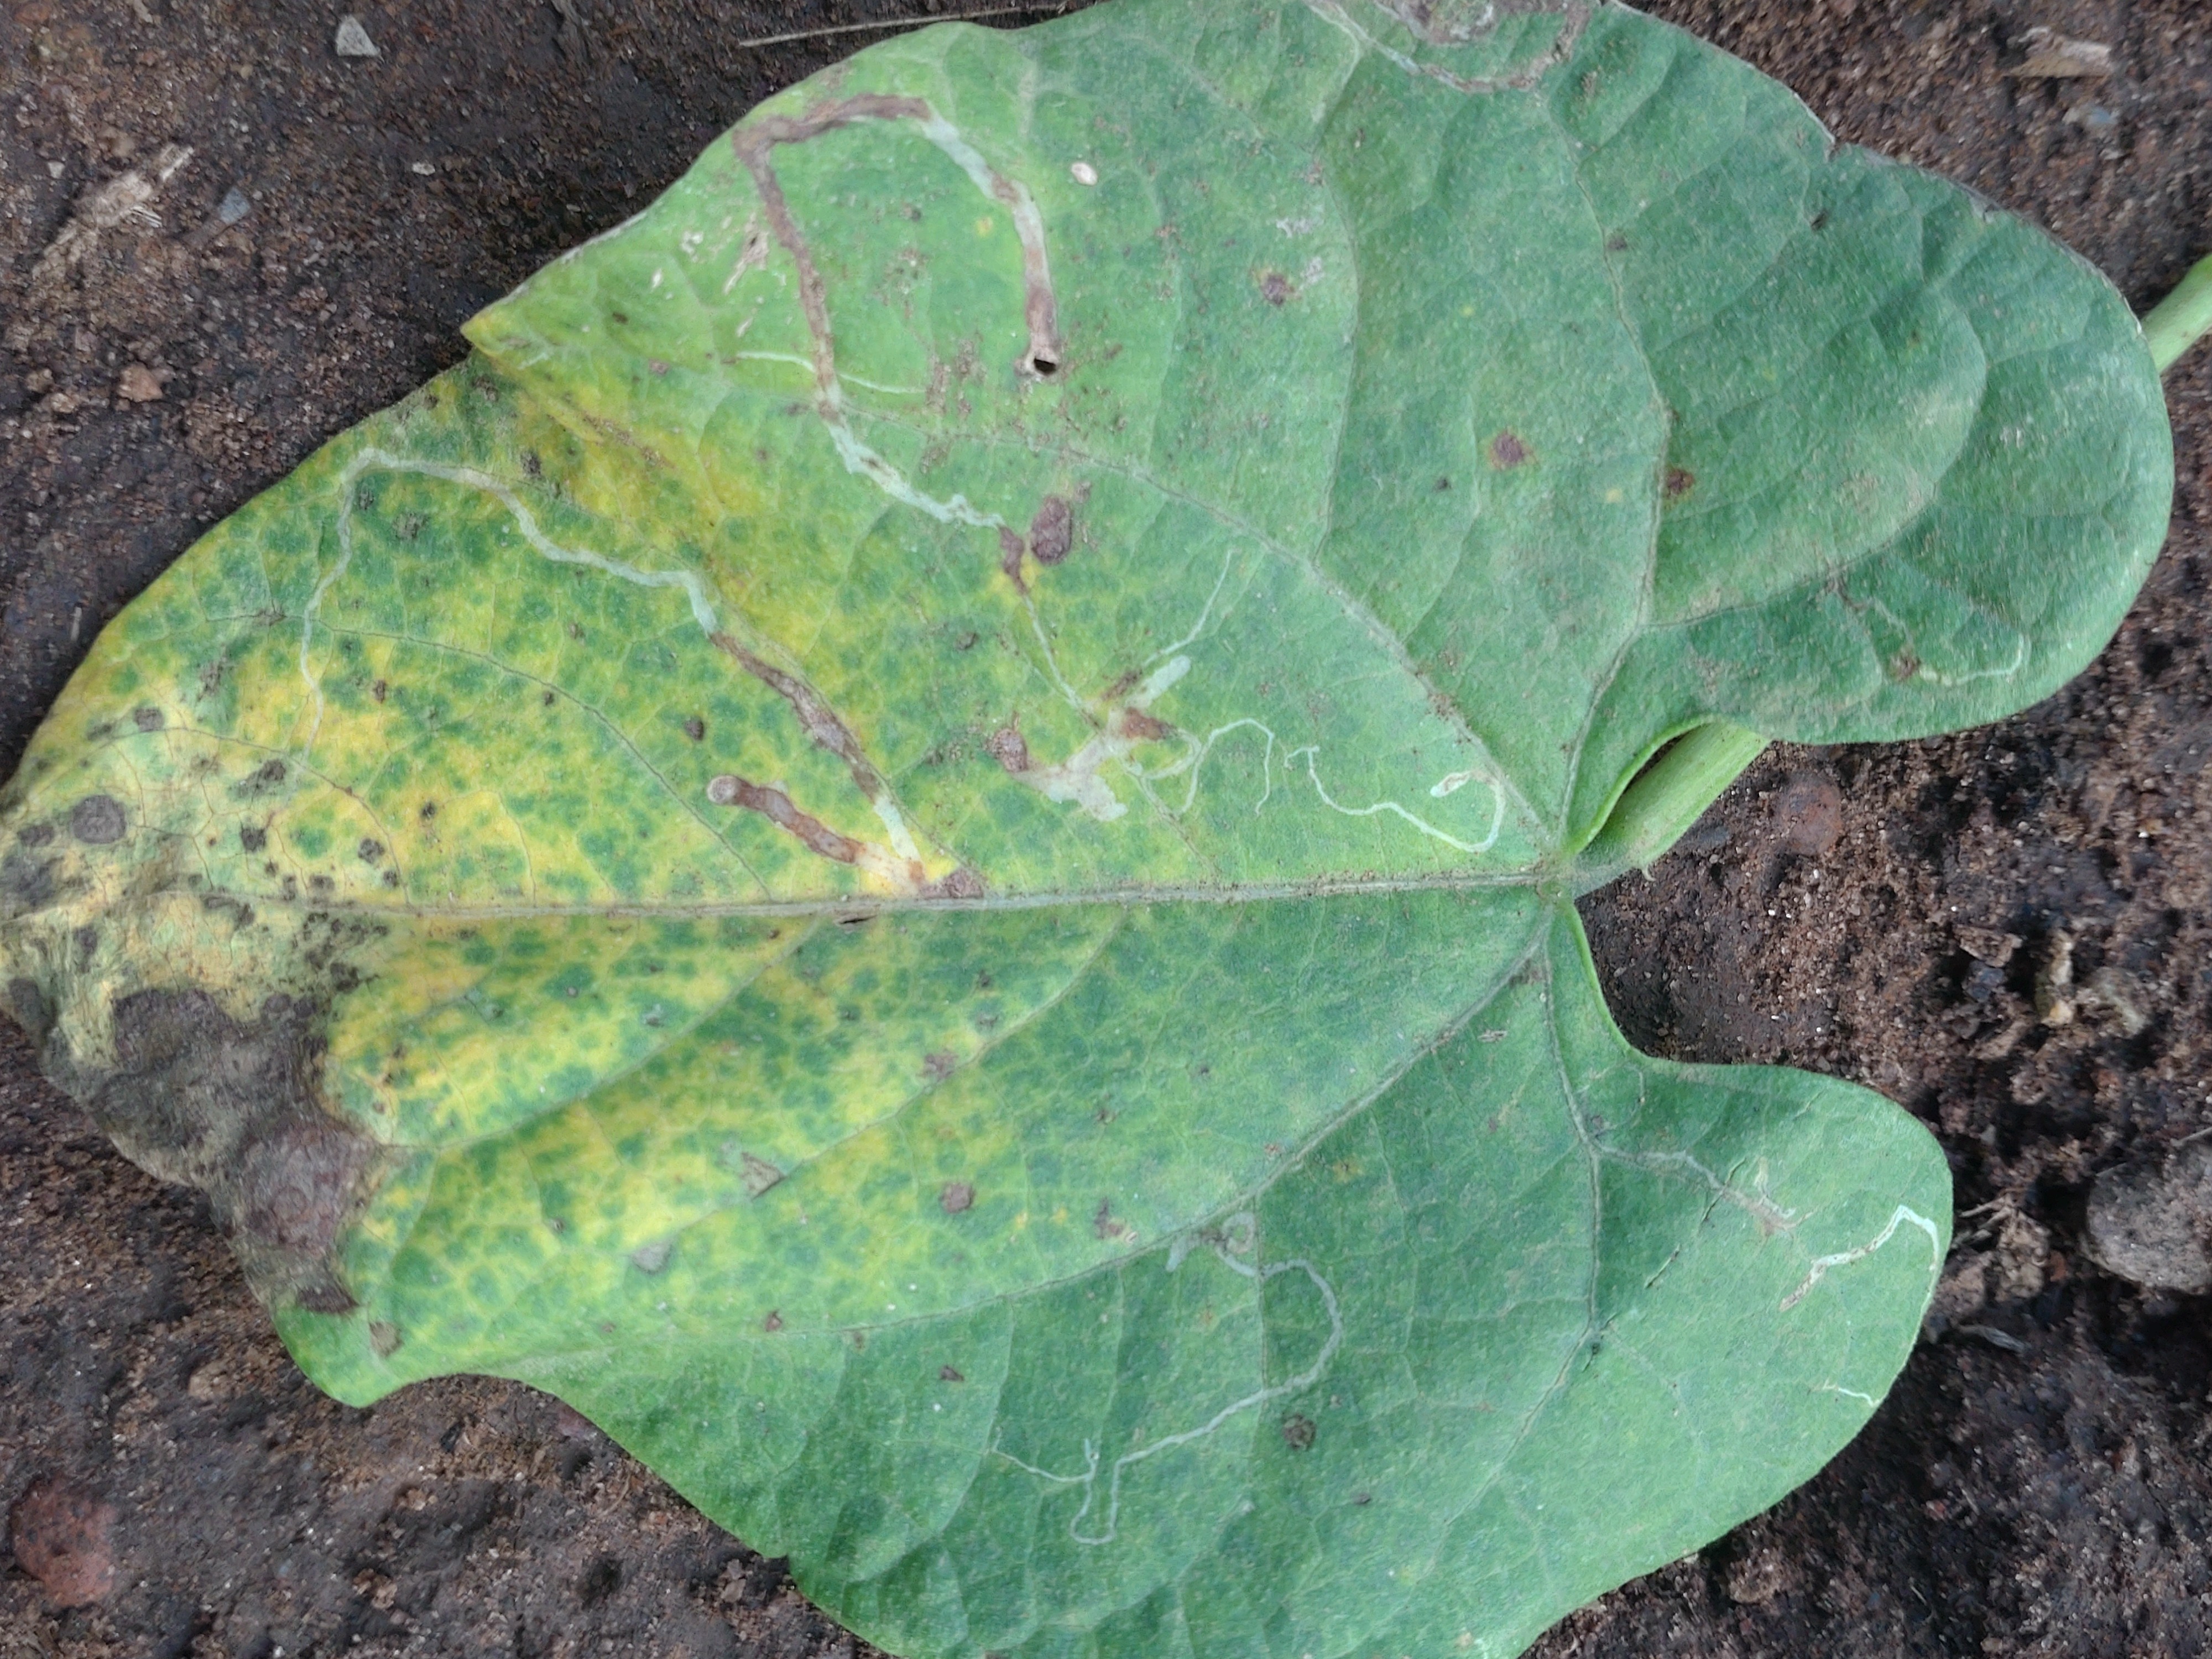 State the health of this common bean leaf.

anthracnose
